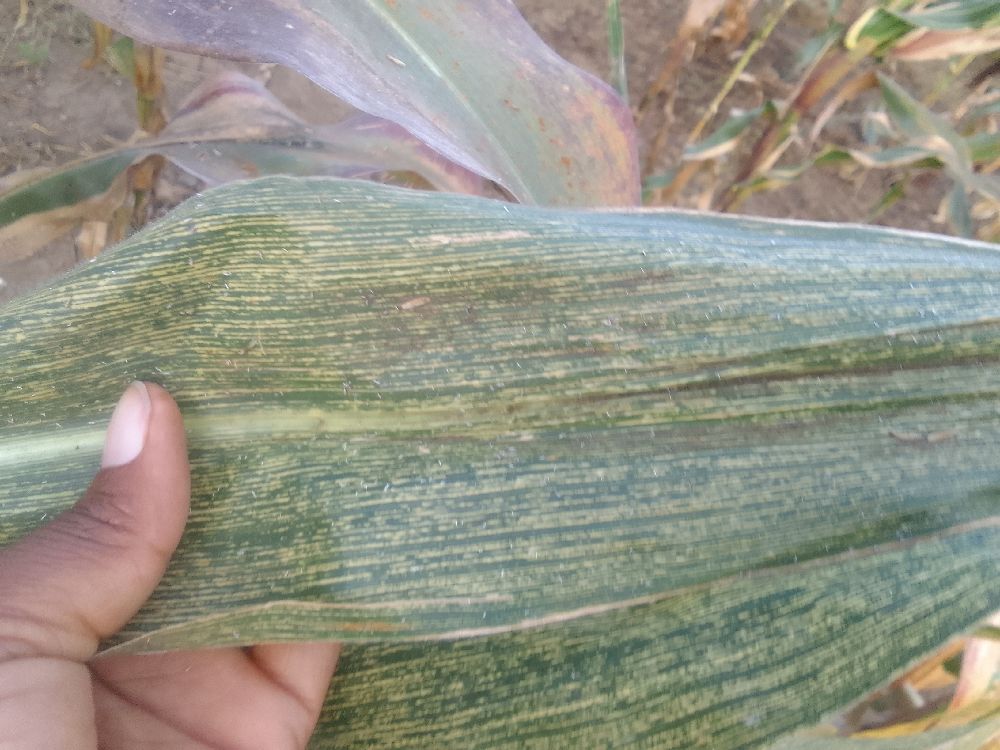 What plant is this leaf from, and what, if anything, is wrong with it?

maize, maize streak virus
